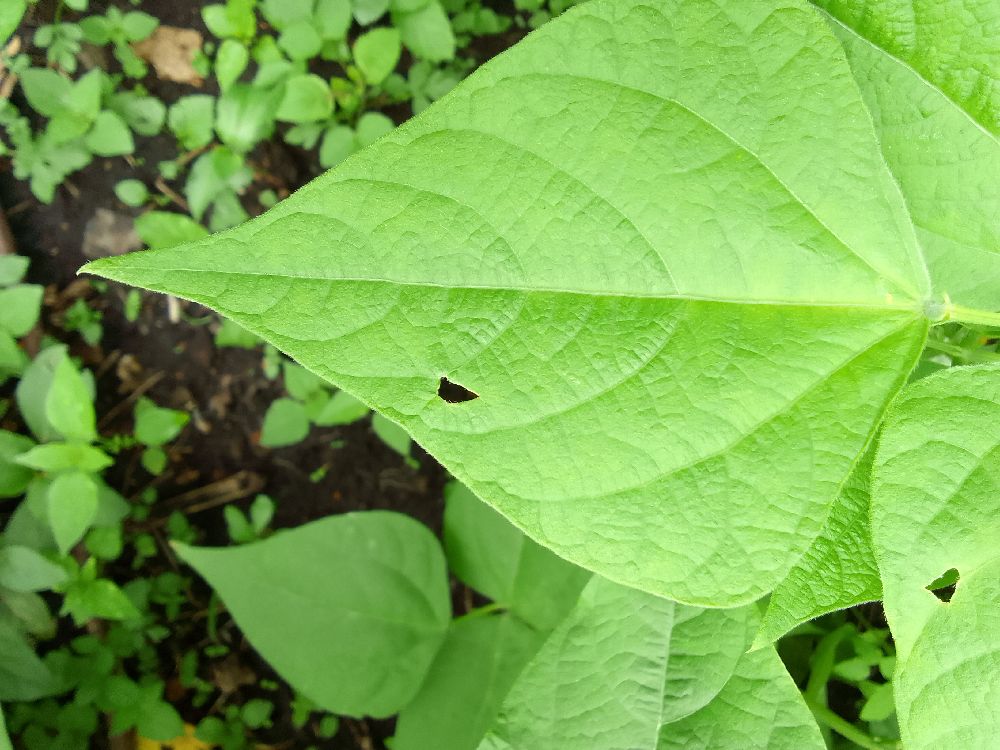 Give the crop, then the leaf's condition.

common bean, healthy
